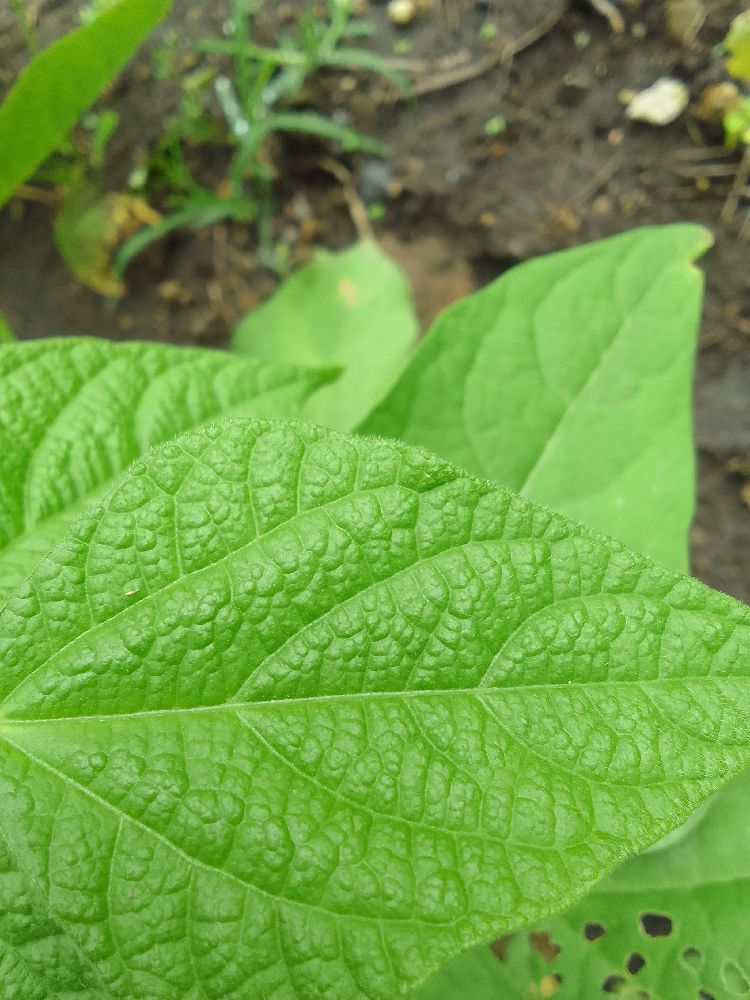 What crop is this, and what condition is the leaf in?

common bean, healthy
